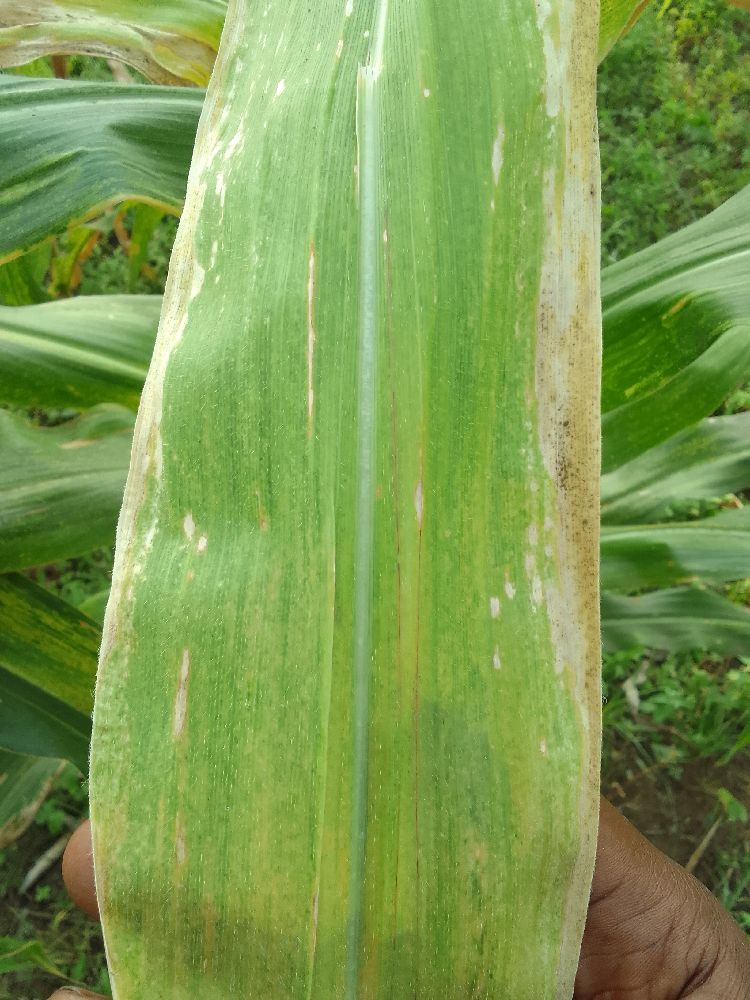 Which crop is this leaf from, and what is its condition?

maize, maize lethal necrosis
